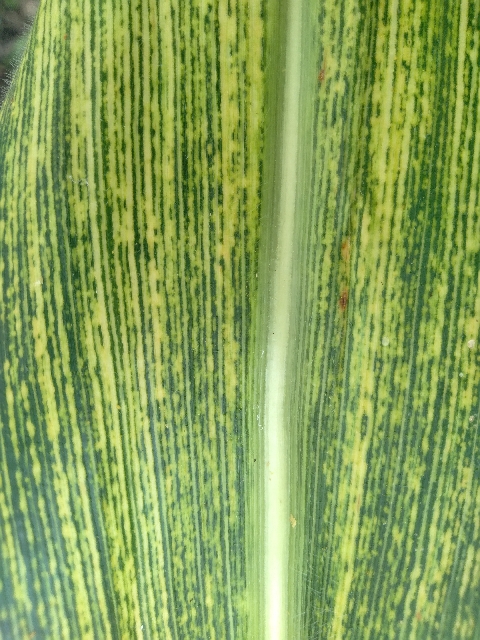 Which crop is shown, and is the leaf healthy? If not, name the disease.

maize, maize streak virus
